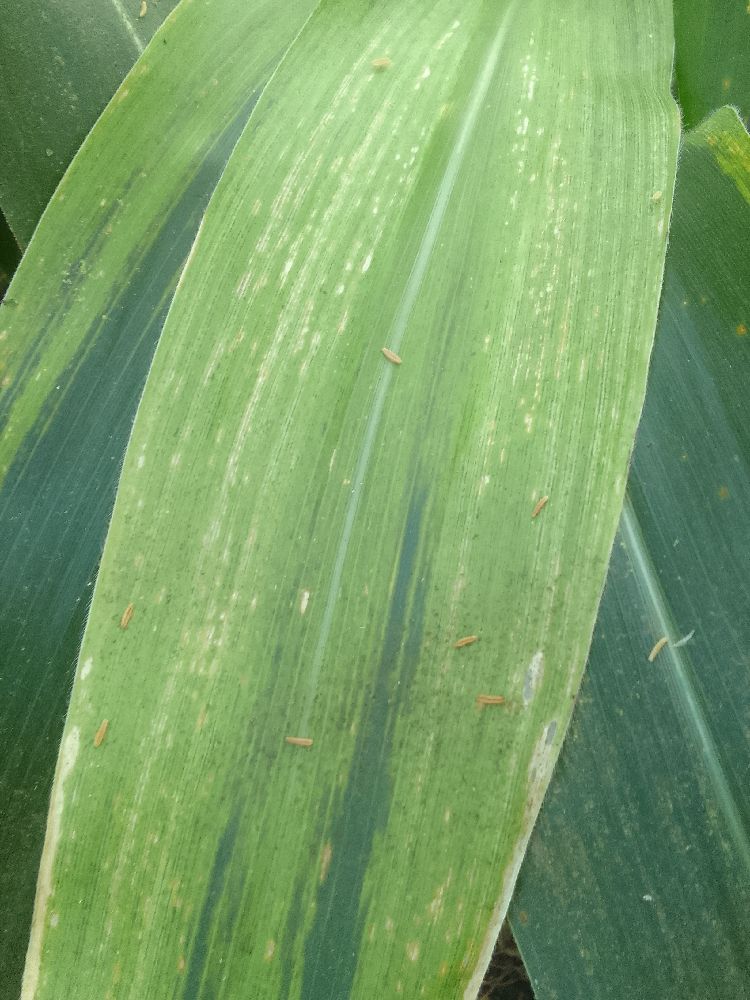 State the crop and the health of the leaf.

maize, maize lethal necrosis
